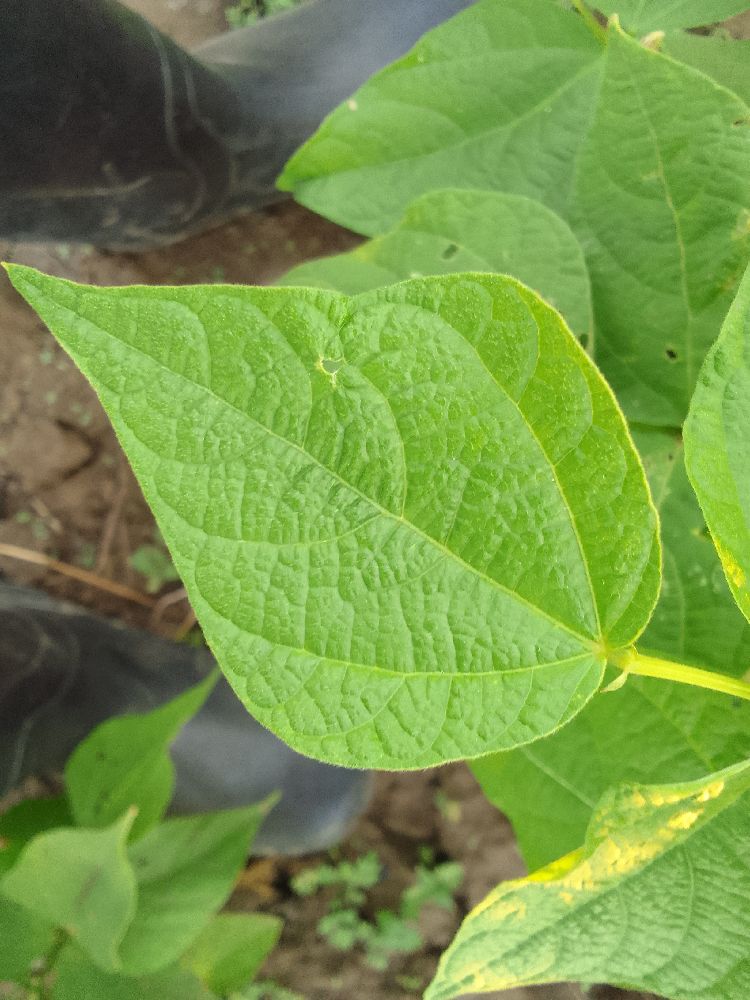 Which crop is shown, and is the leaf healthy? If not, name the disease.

common bean, healthy
